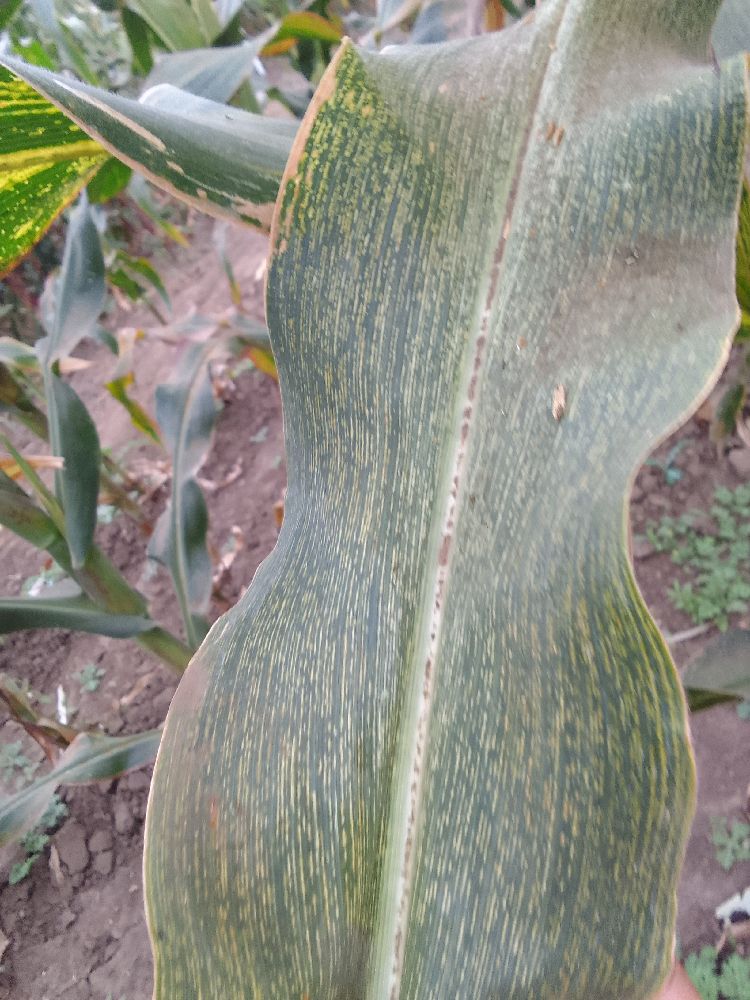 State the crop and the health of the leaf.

maize, maize streak virus
